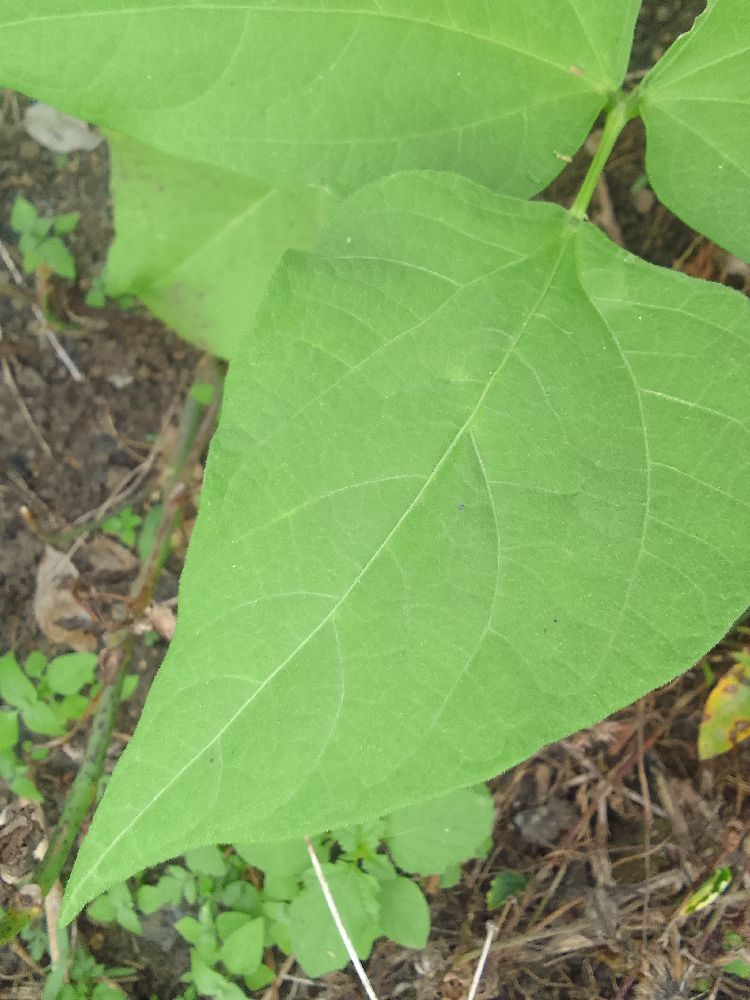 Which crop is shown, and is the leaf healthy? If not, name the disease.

common bean, healthy
